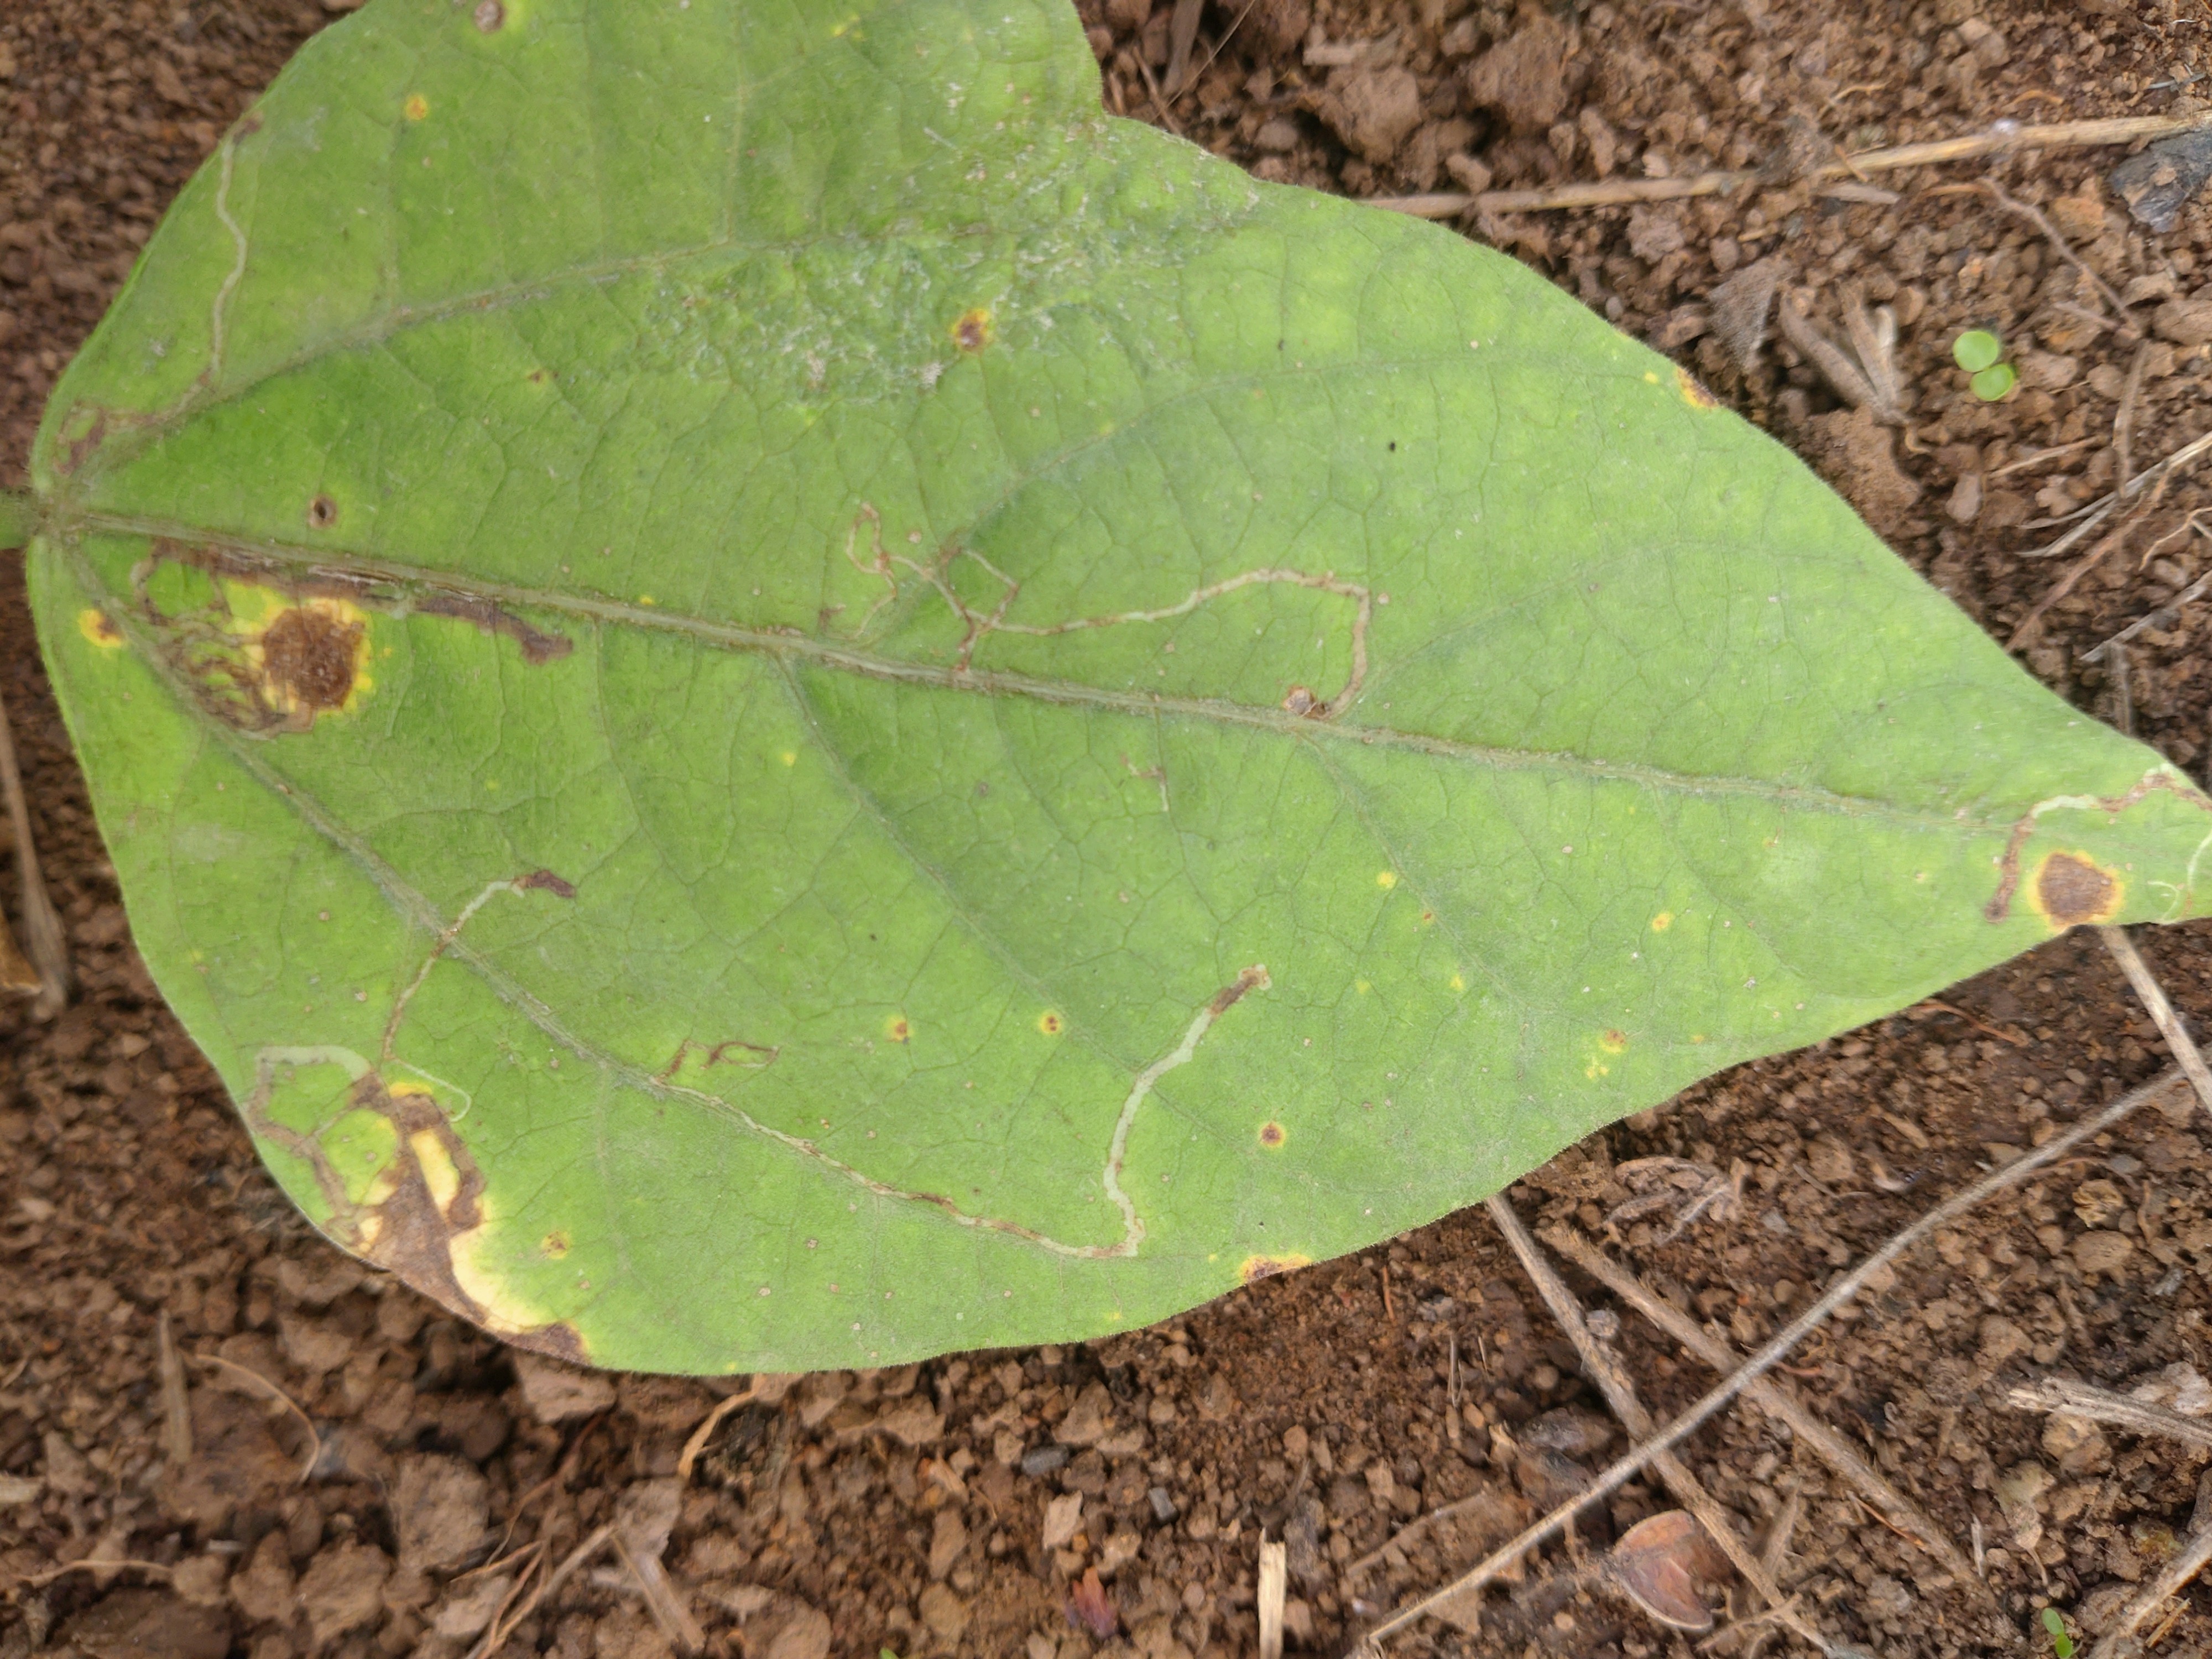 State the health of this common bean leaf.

rust
